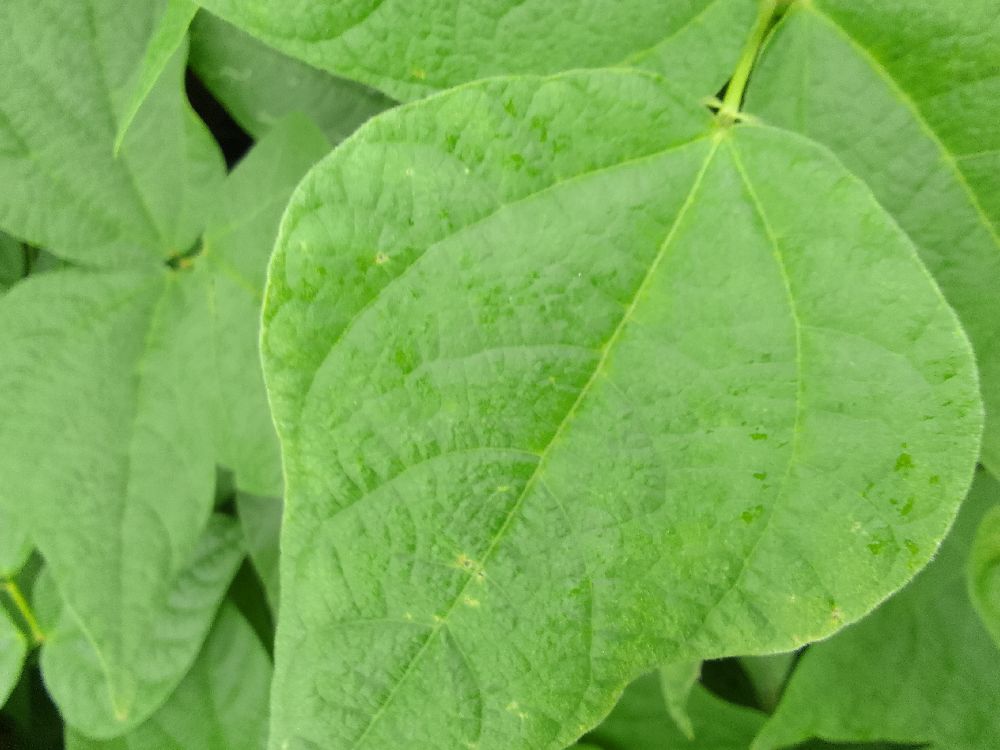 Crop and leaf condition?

common bean, healthy
